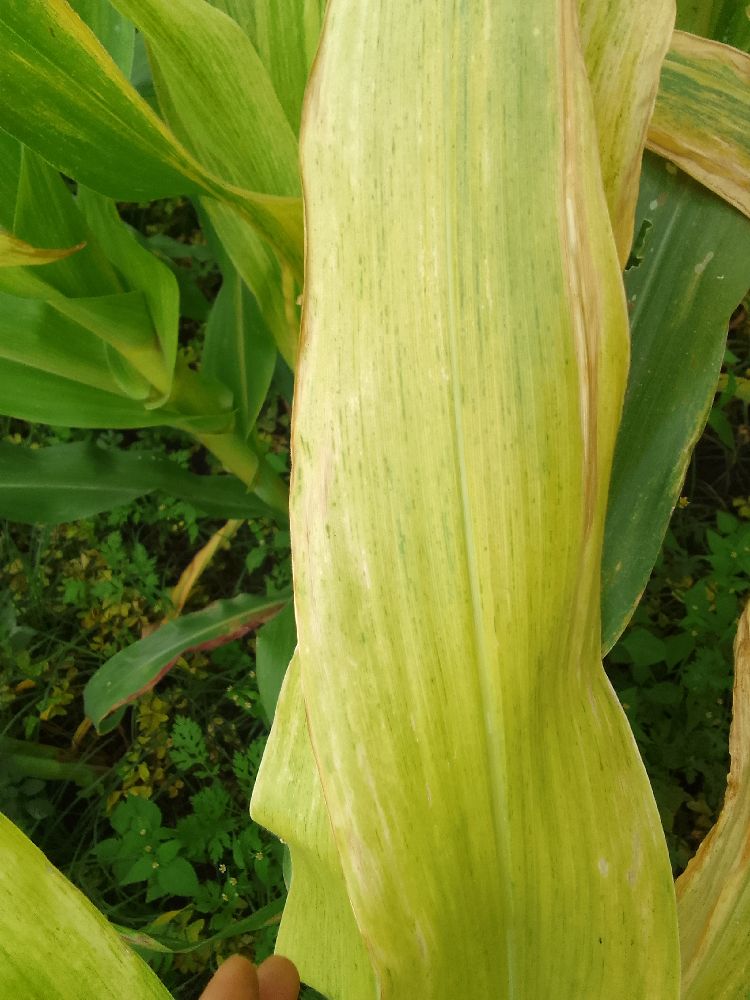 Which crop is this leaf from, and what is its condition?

maize, maize lethal necrosis
